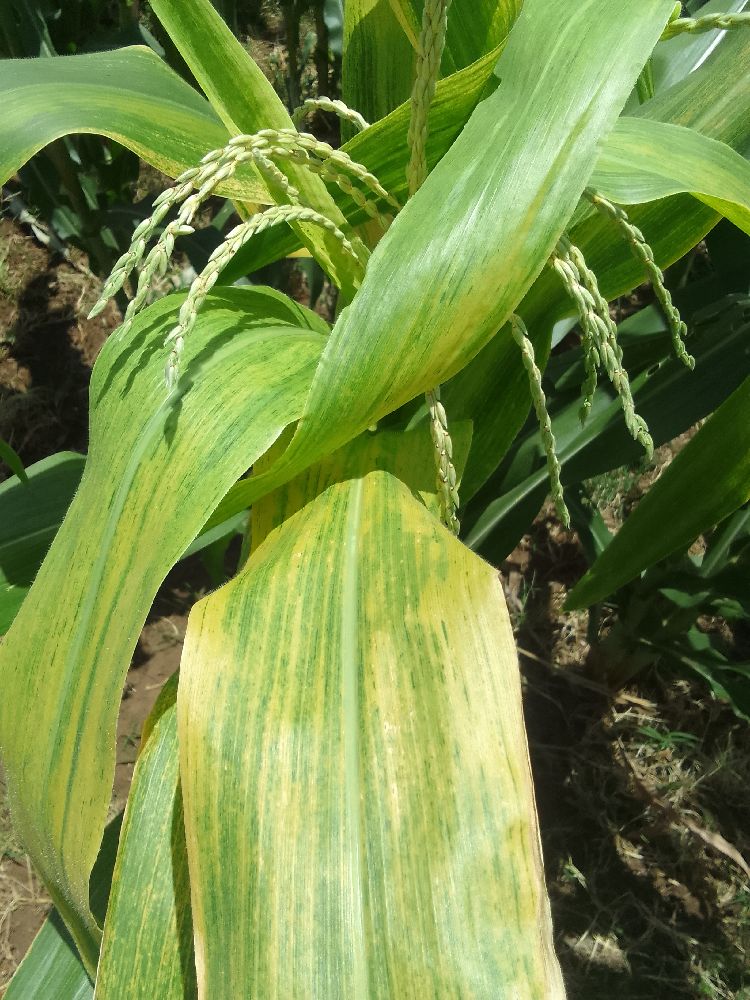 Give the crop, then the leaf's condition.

maize, maize lethal necrosis
